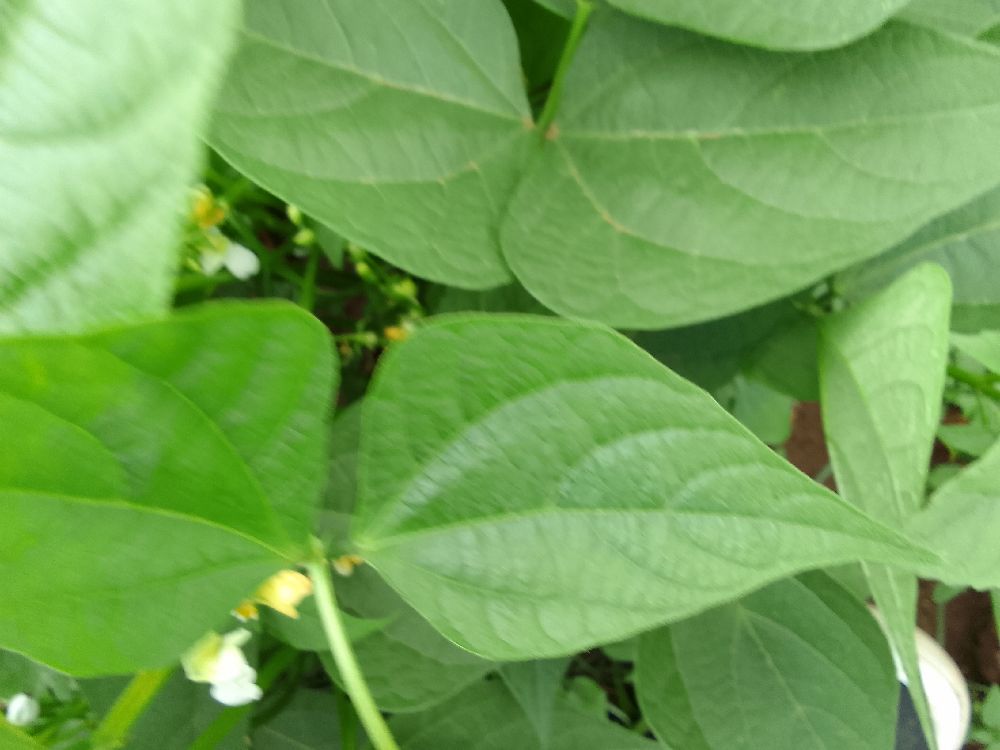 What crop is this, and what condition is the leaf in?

common bean, healthy
